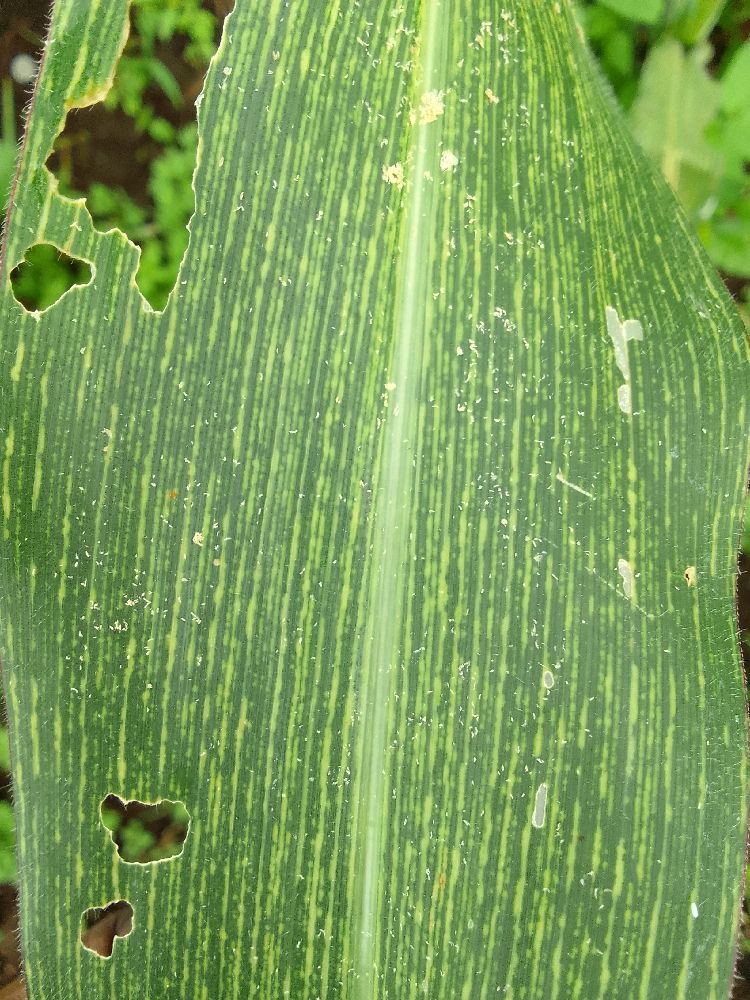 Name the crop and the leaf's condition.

maize, maize streak virus
